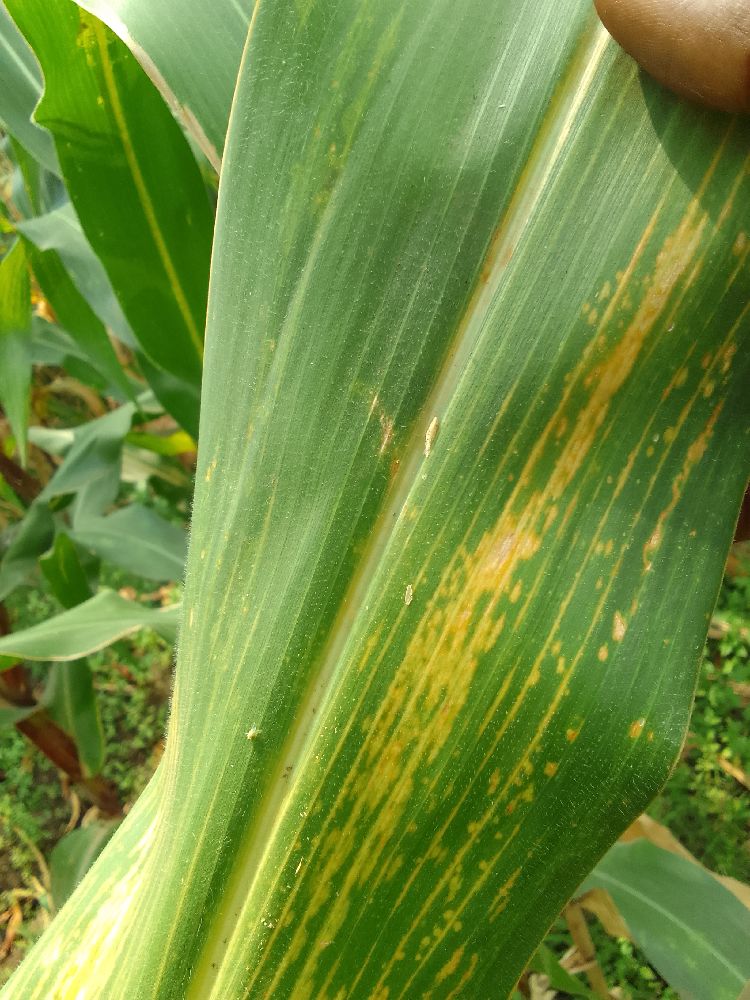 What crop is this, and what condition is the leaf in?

maize, maize lethal necrosis
